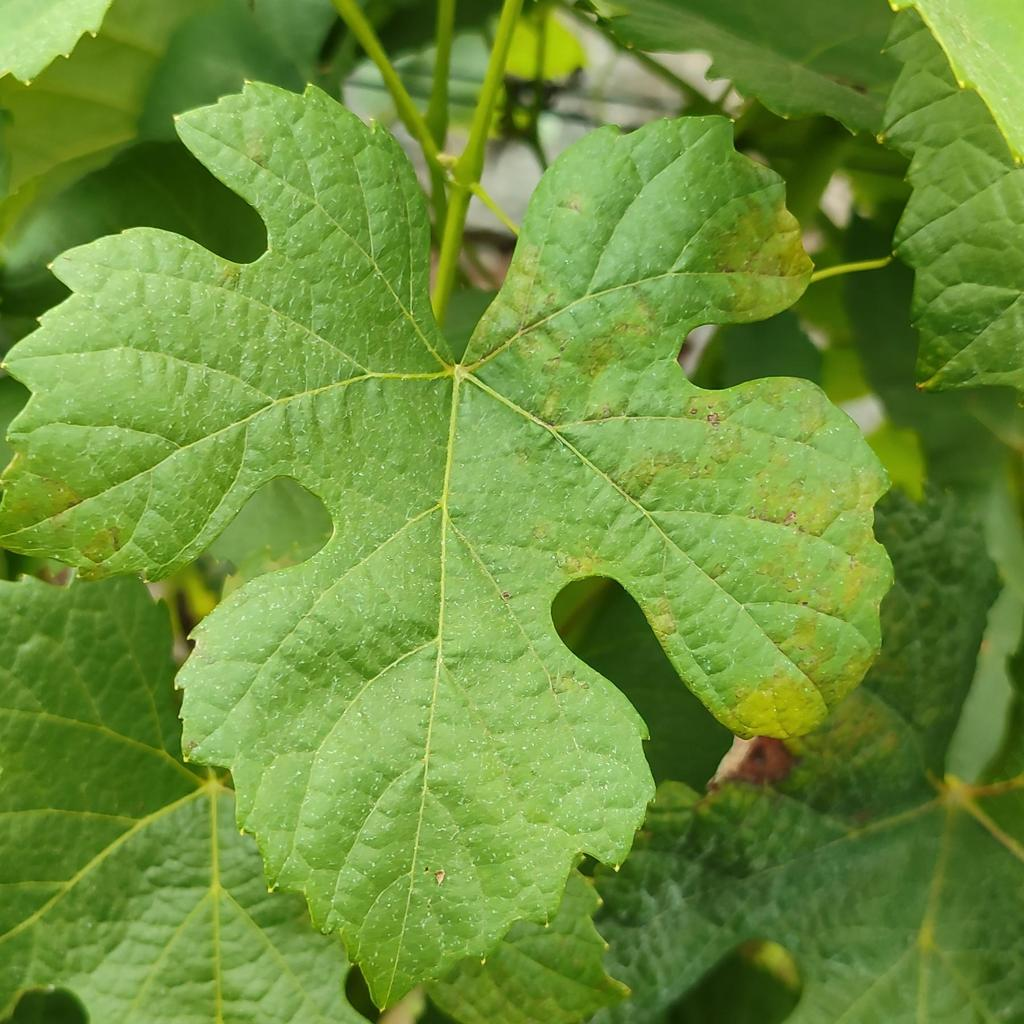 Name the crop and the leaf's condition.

grapevine, downy mildew
